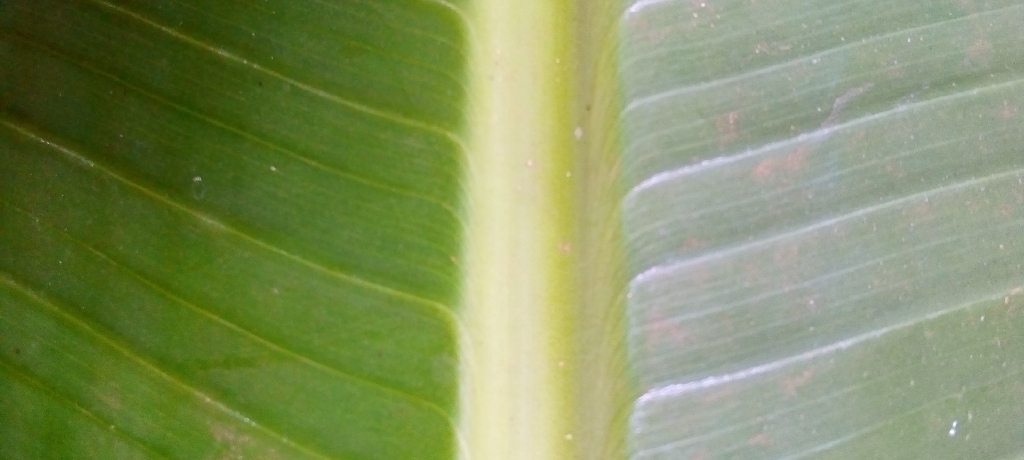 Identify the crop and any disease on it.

banana, healthy
